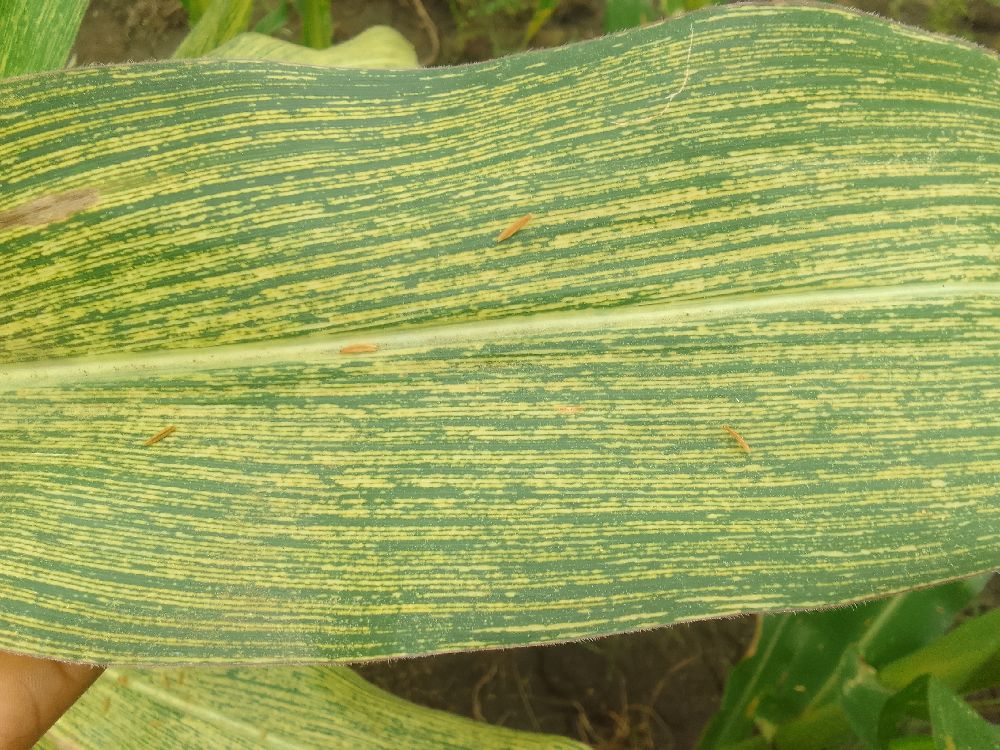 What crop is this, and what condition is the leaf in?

maize, maize streak virus
